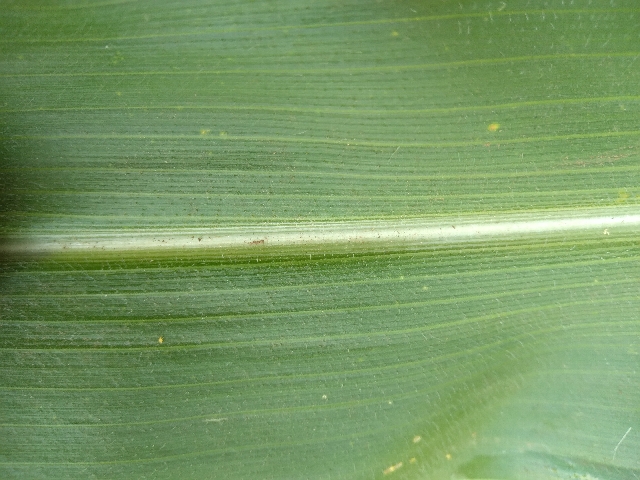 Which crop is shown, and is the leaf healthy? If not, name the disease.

maize, healthy
